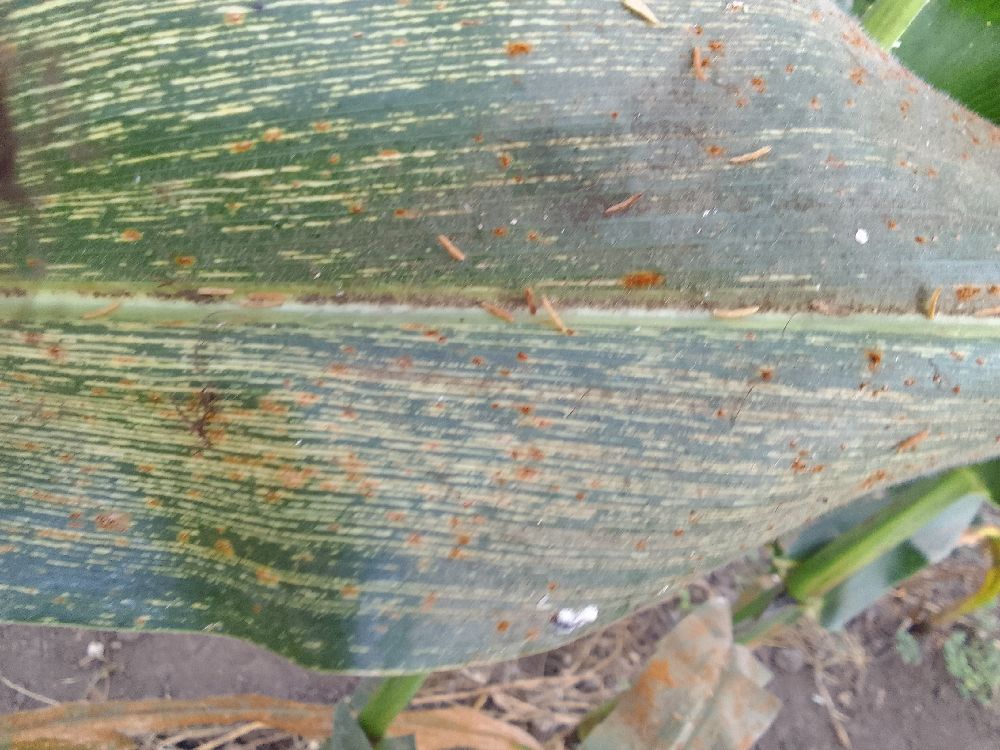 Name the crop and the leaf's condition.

maize, maize streak virus
